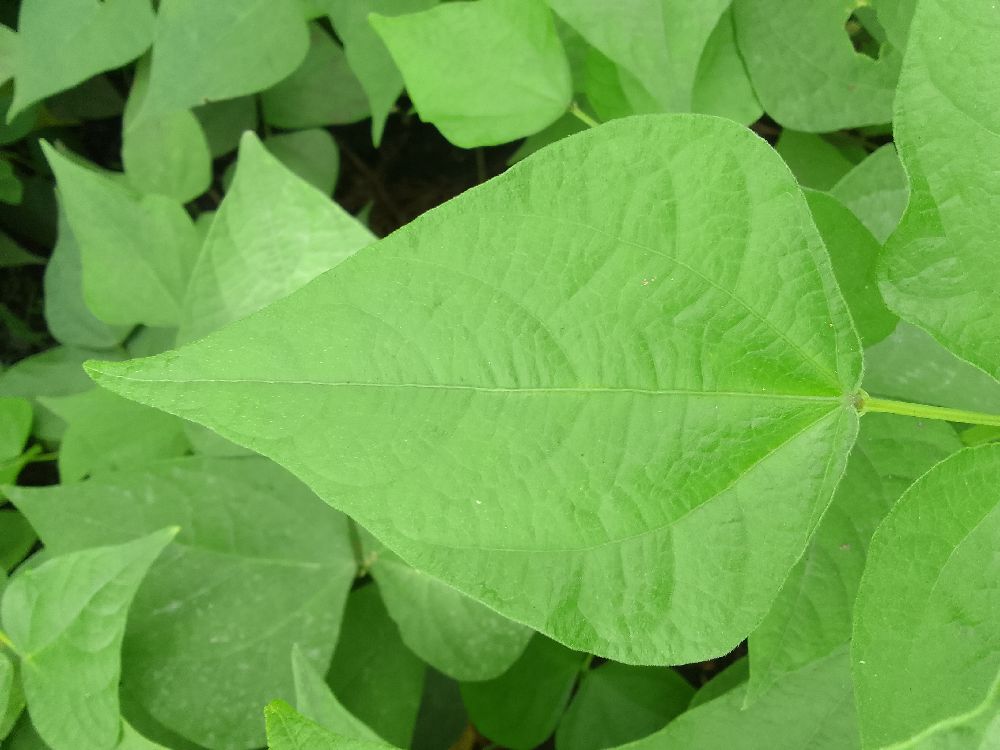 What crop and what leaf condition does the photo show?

common bean, healthy
